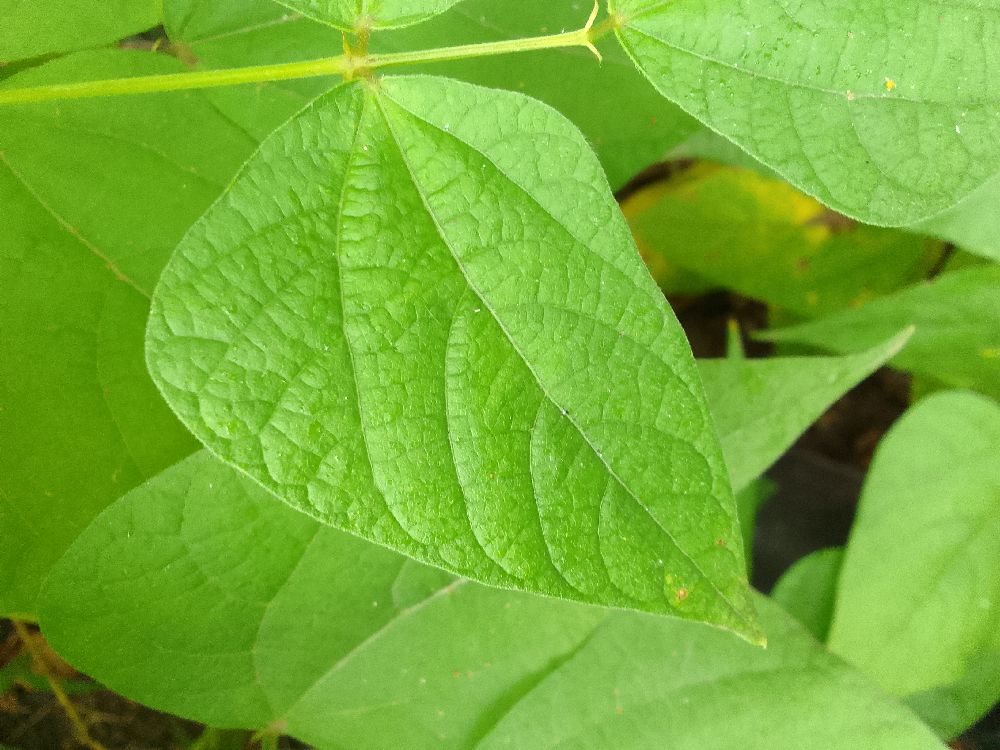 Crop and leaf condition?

common bean, healthy
